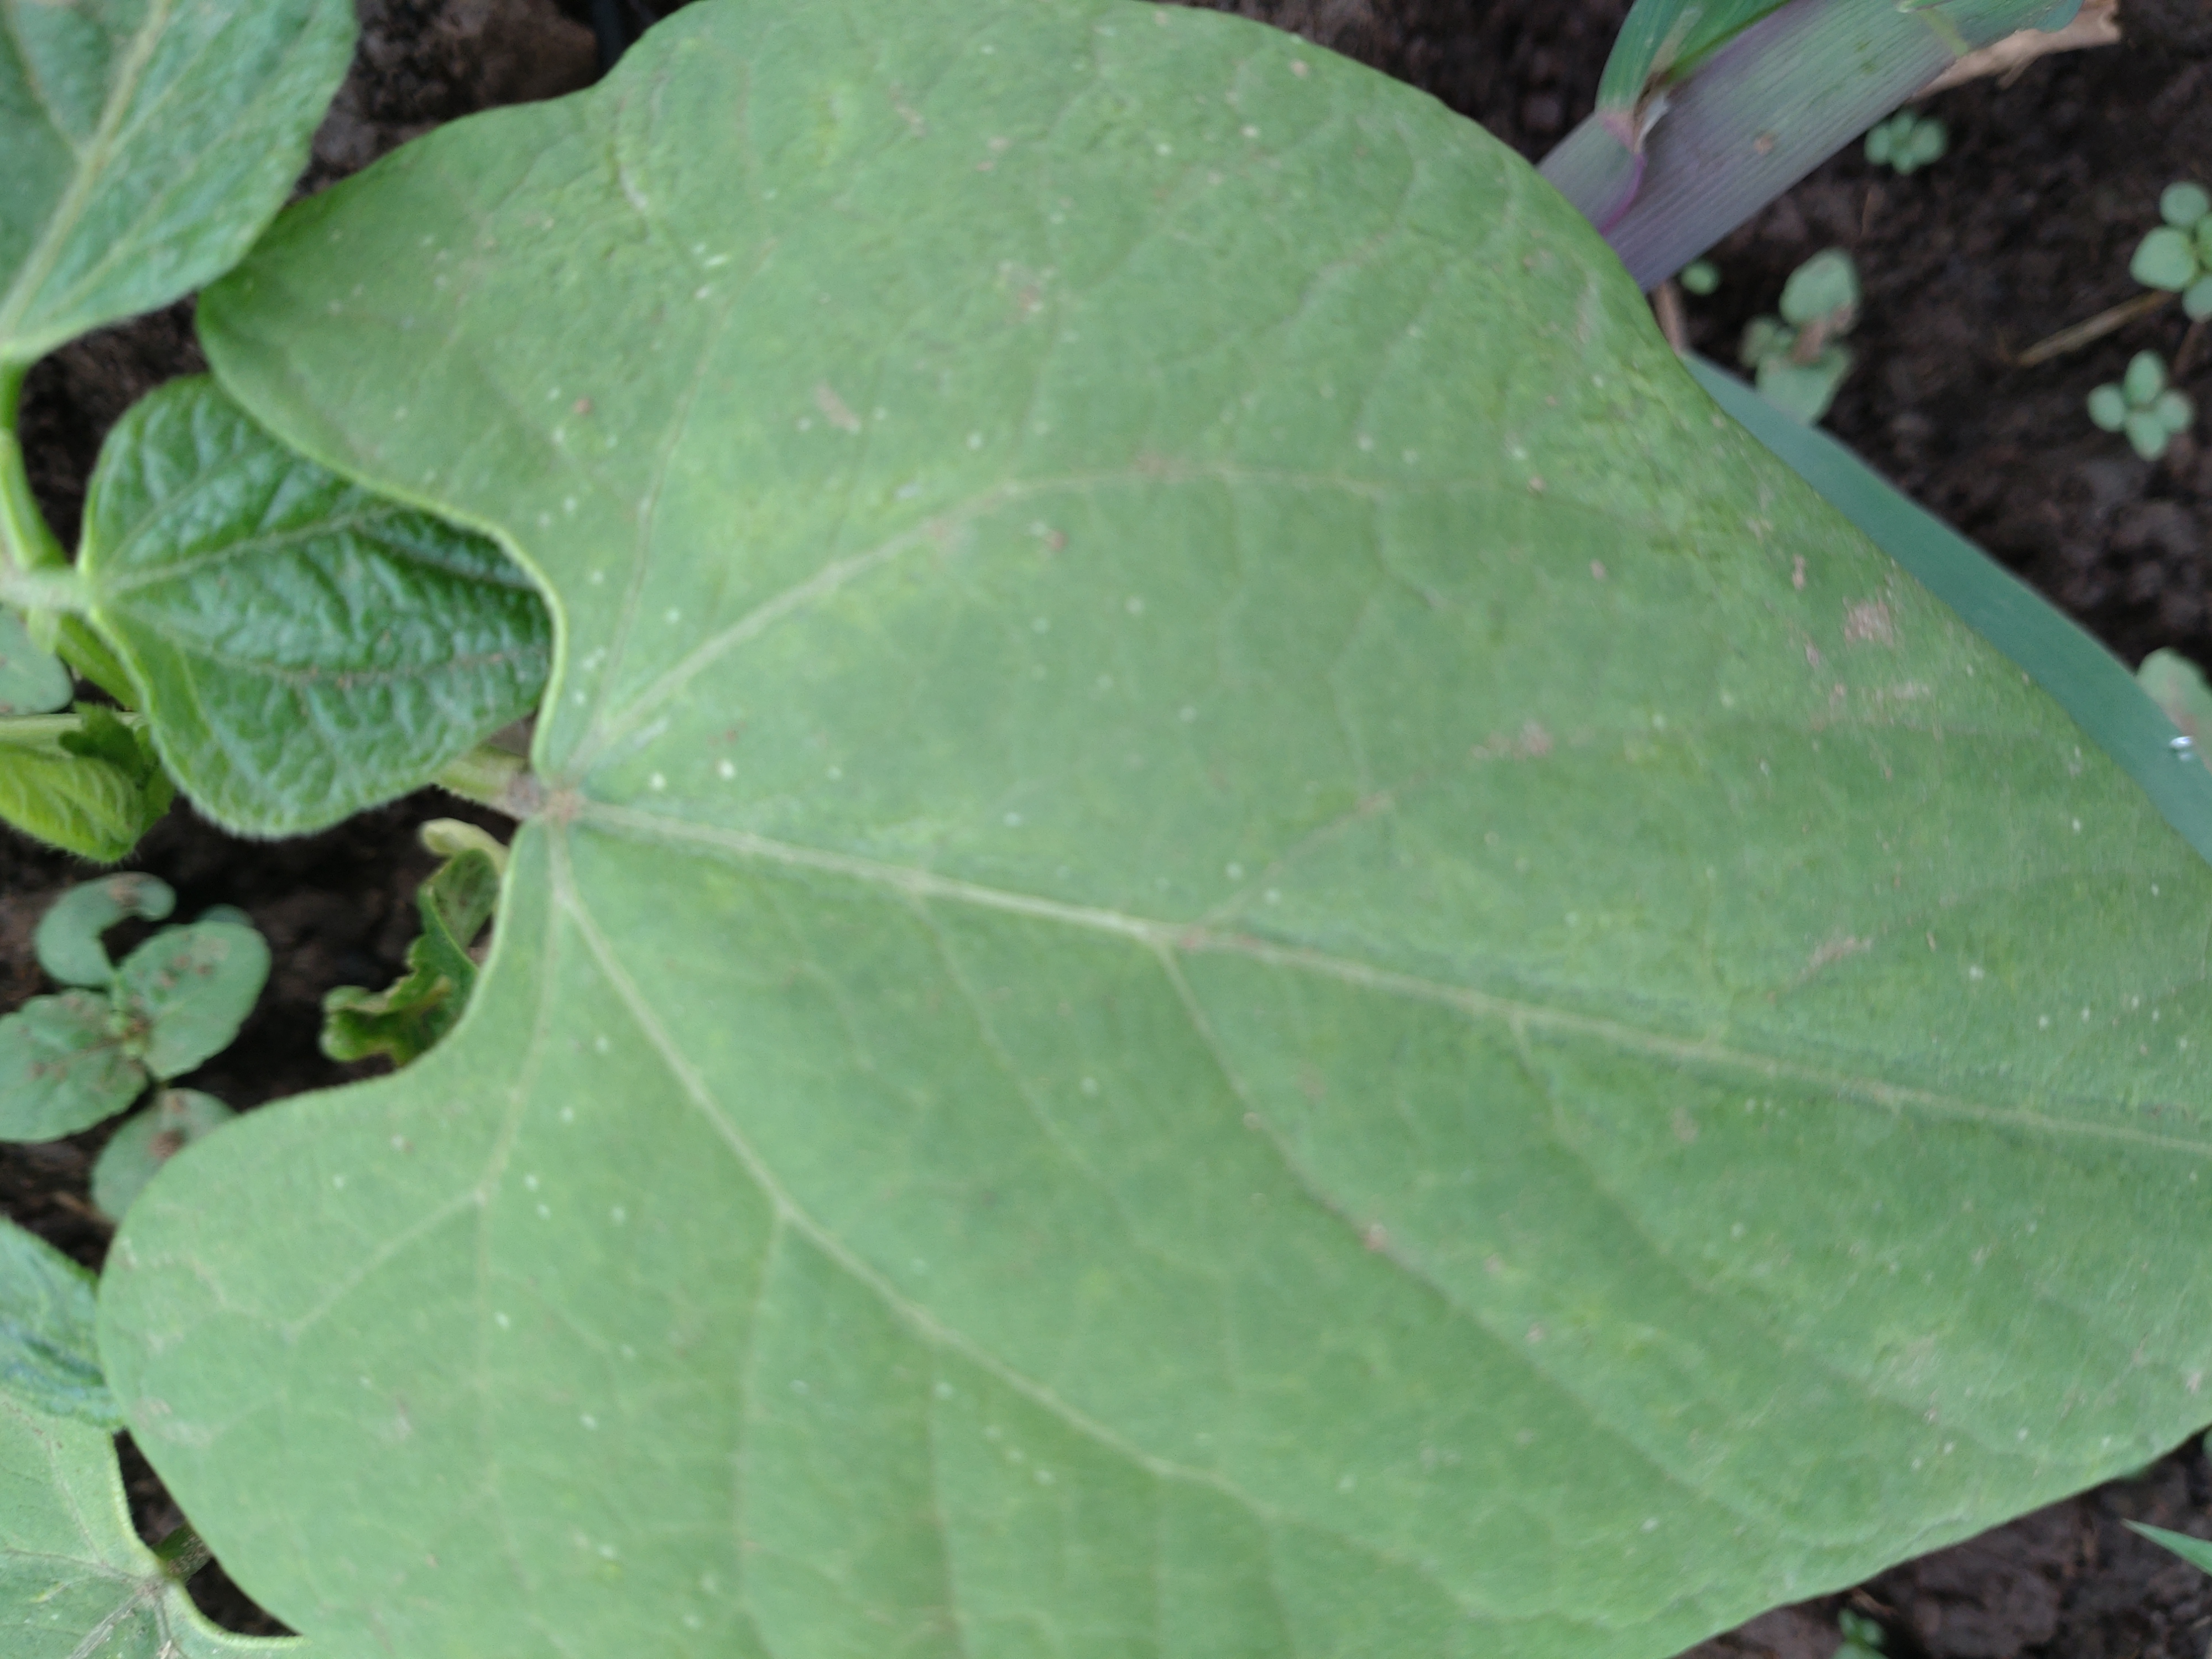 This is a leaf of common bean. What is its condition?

healthy
